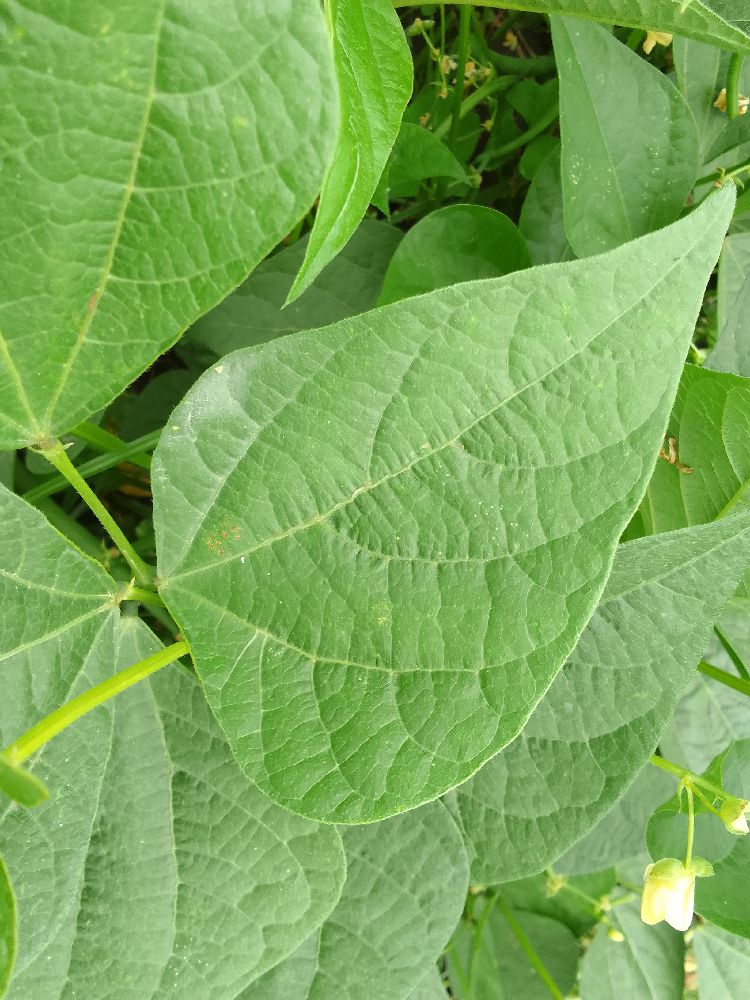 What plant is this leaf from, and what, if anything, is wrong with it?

common bean, healthy
